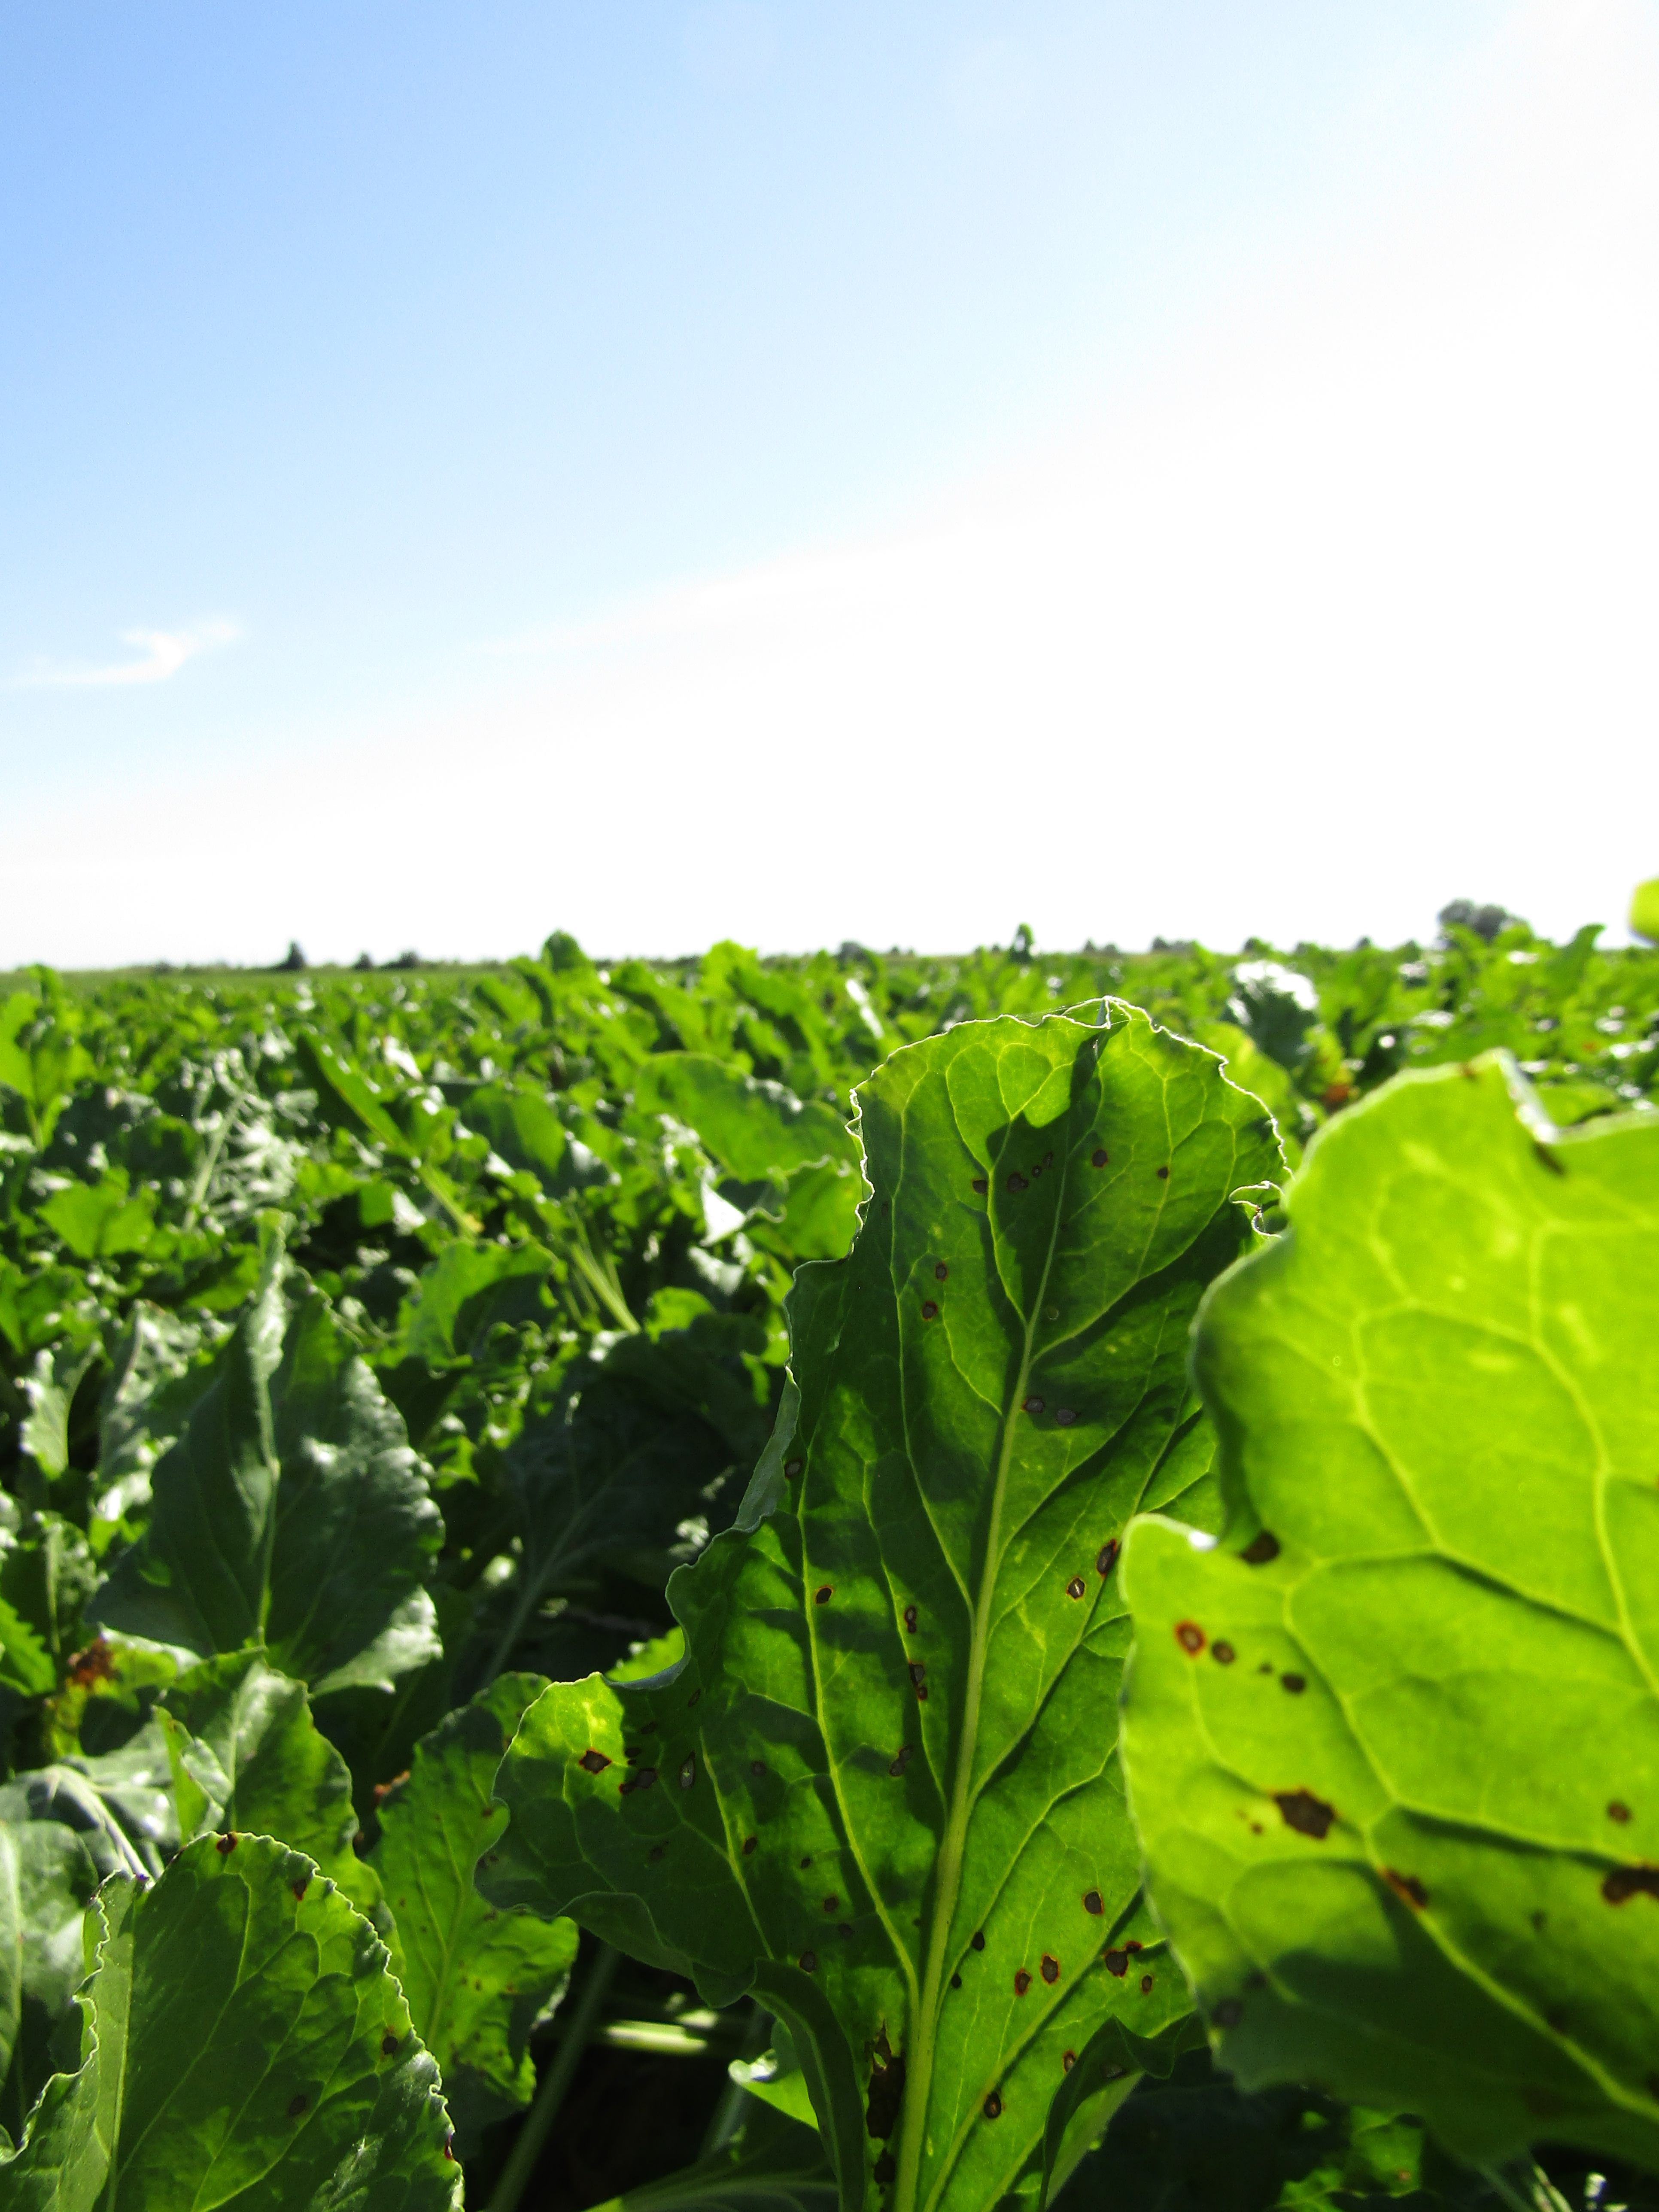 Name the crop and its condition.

beet, cercospora
